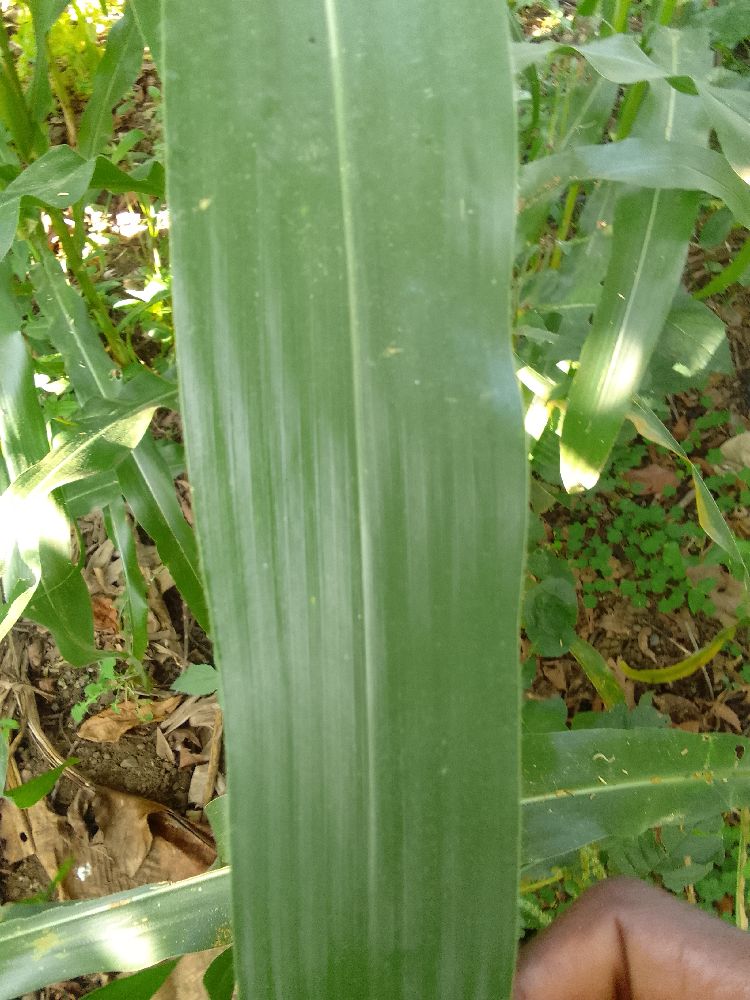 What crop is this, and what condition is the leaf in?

maize, healthy
